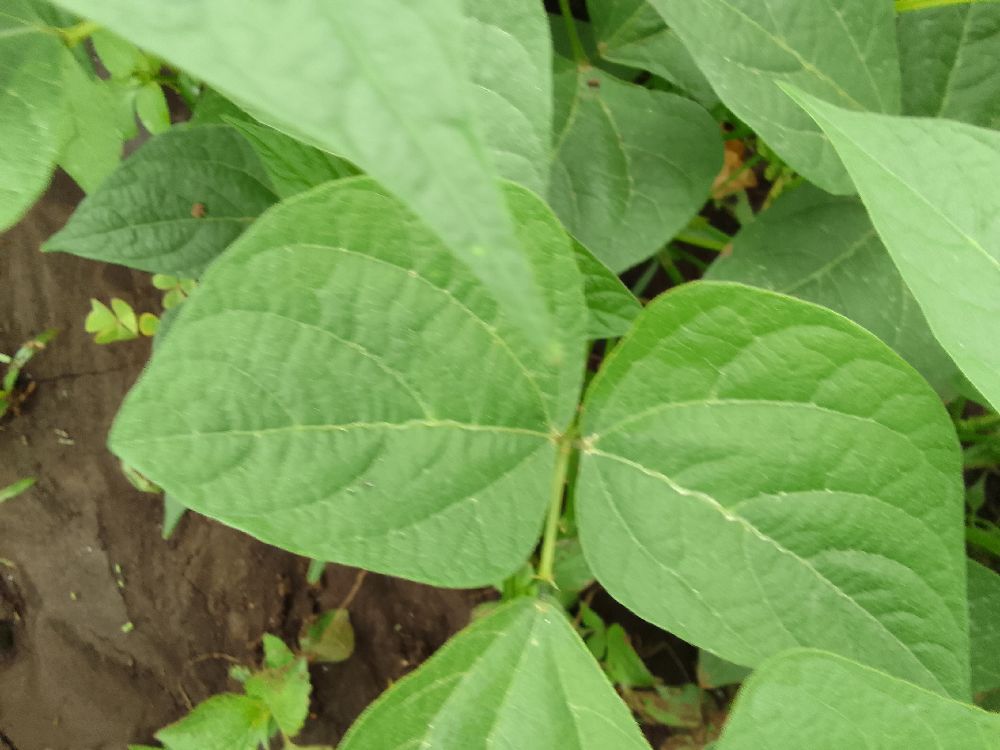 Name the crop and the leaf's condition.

common bean, healthy
